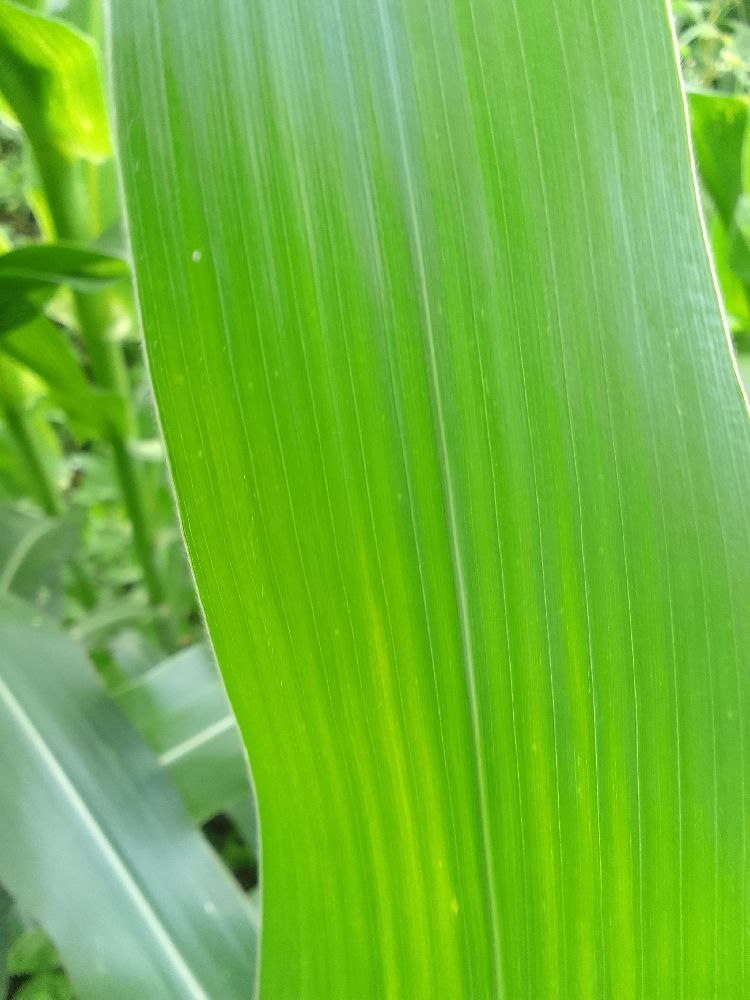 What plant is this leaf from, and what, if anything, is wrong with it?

maize, healthy
